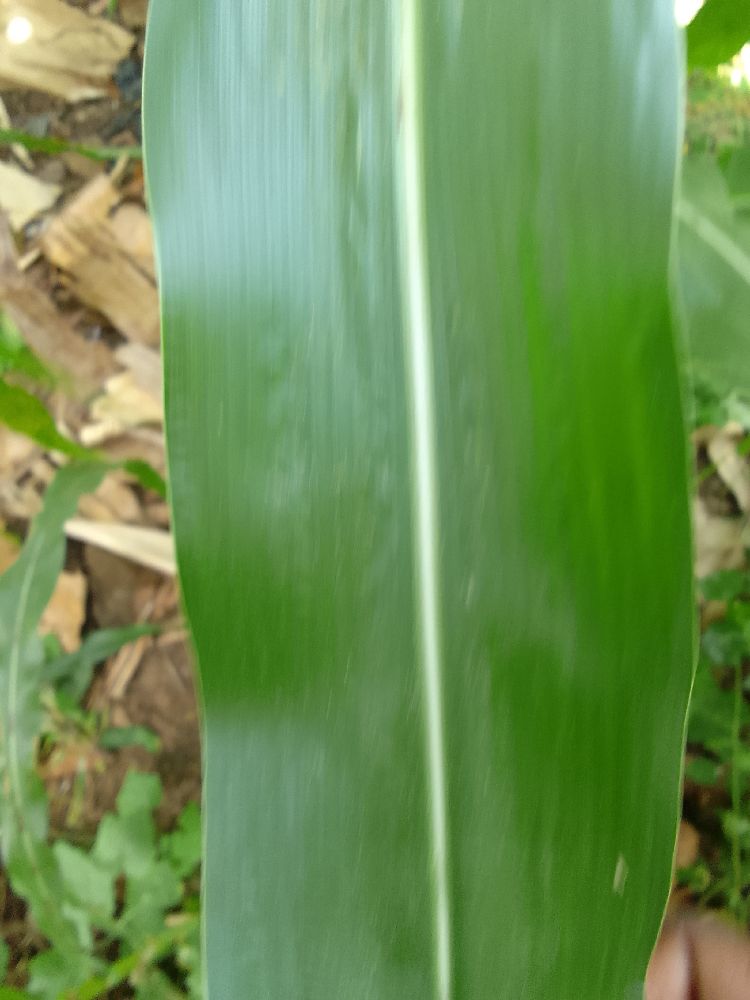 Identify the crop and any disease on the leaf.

maize, healthy
